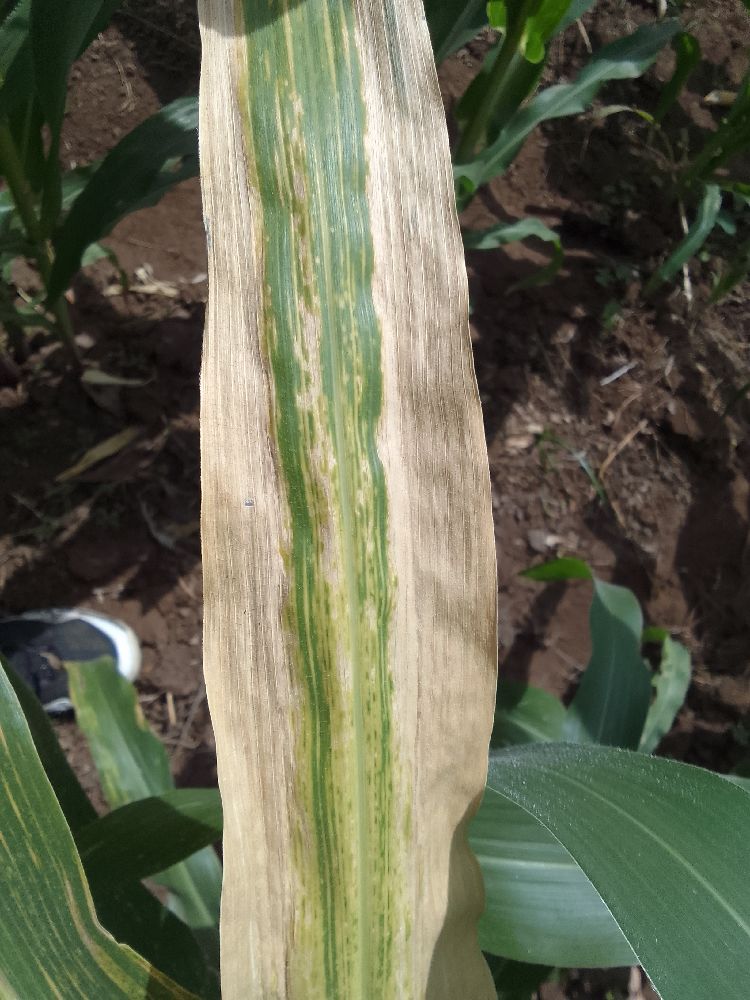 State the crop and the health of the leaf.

maize, maize lethal necrosis
